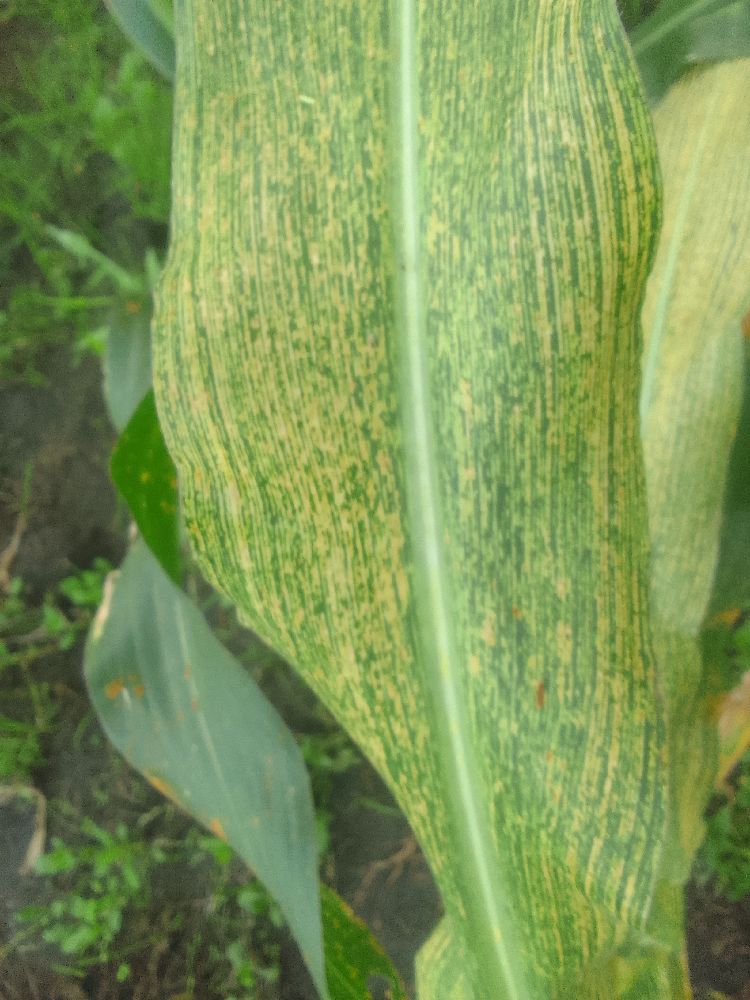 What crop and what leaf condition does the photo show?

maize, maize streak virus
